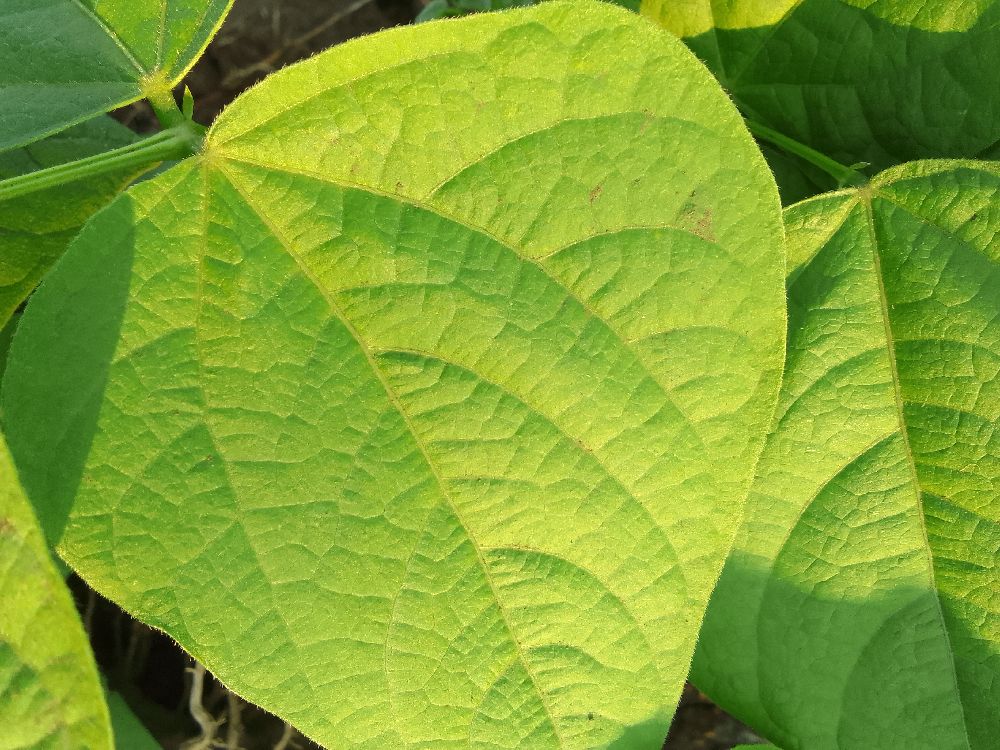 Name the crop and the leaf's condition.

common bean, healthy
